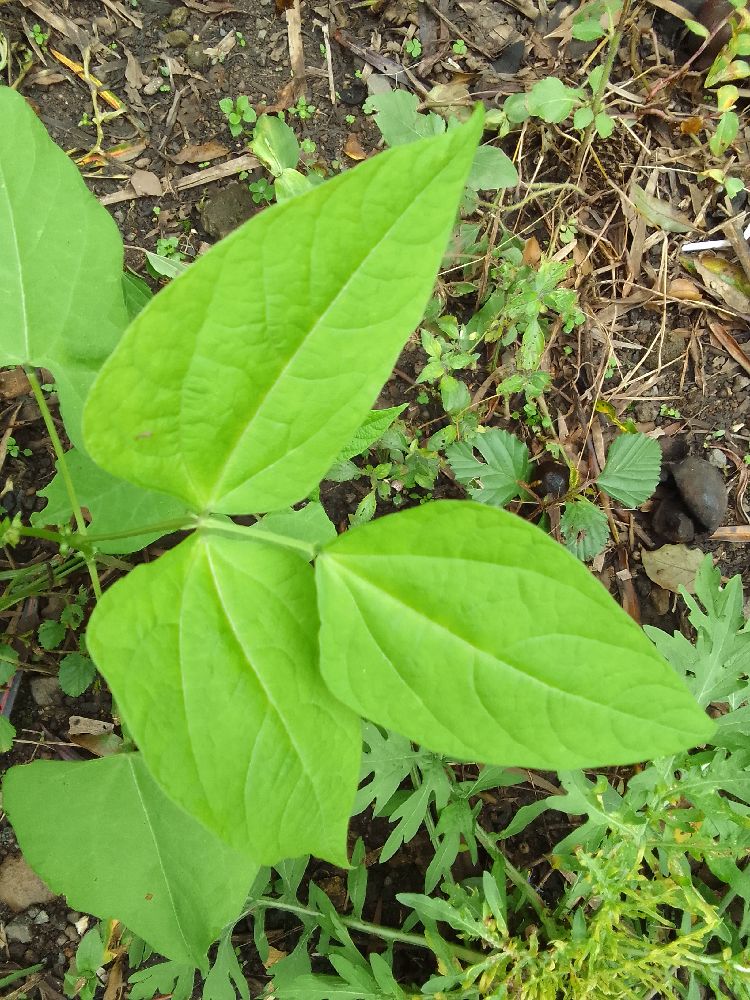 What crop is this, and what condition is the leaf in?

common bean, healthy
